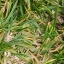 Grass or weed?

grass
